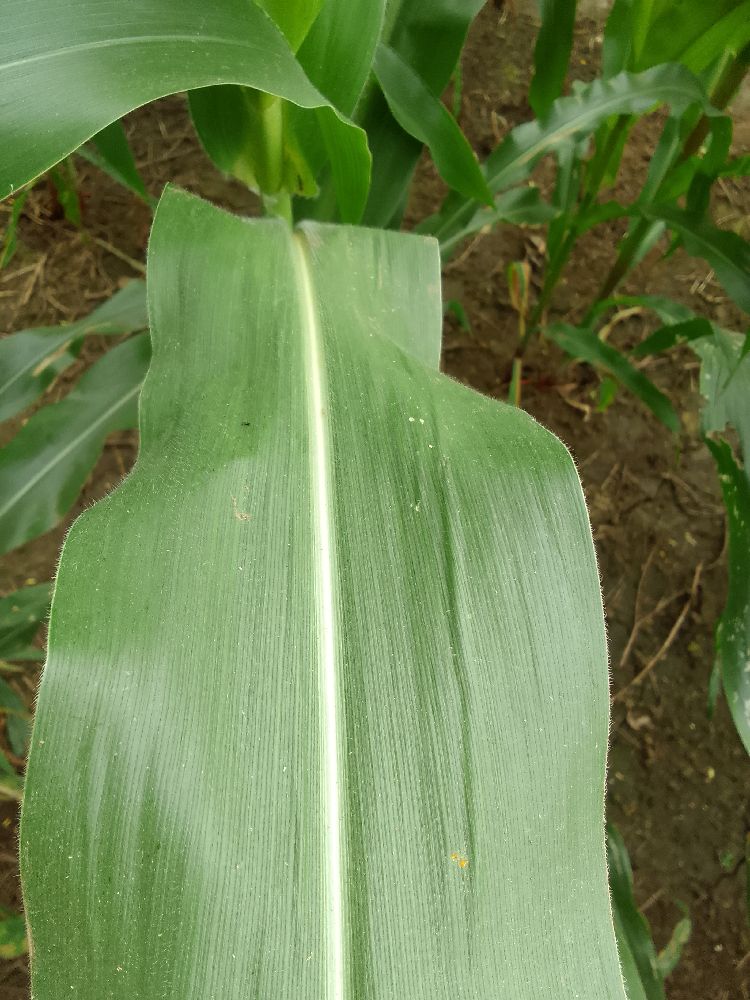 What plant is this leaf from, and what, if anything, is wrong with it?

maize, healthy
